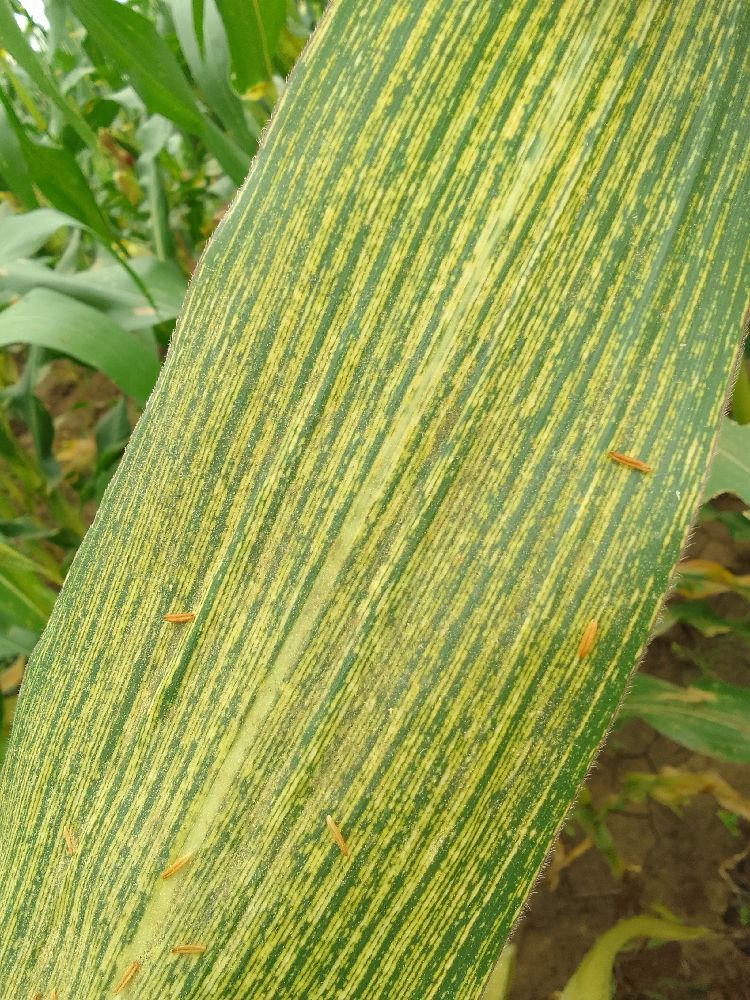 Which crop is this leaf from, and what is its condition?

maize, maize streak virus
